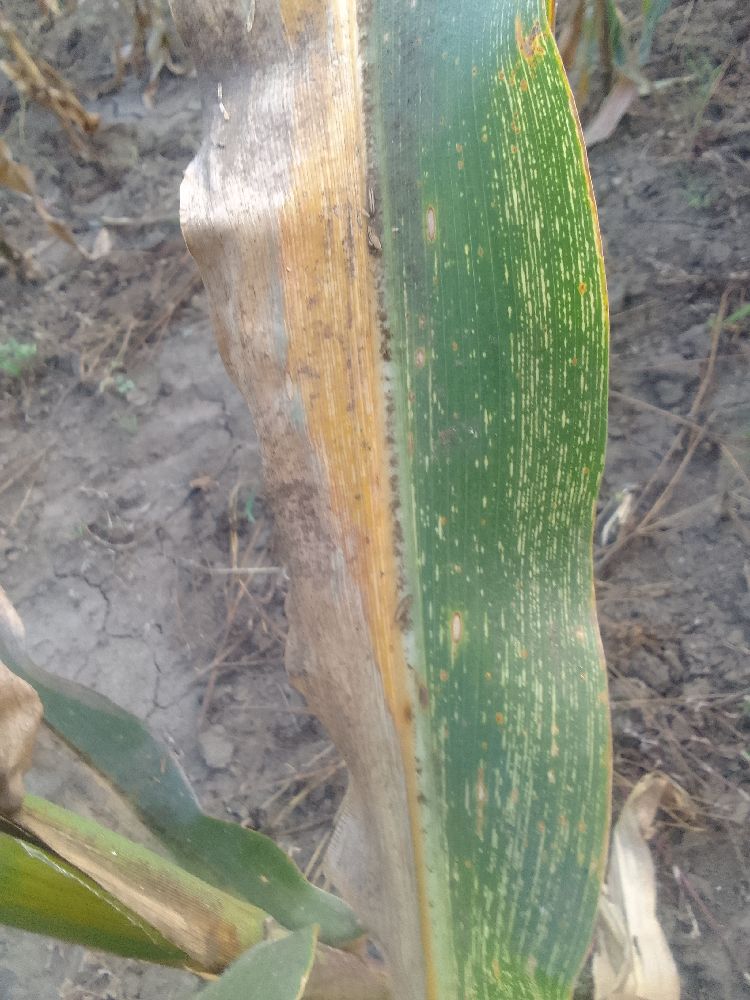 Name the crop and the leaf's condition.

maize, maize streak virus
